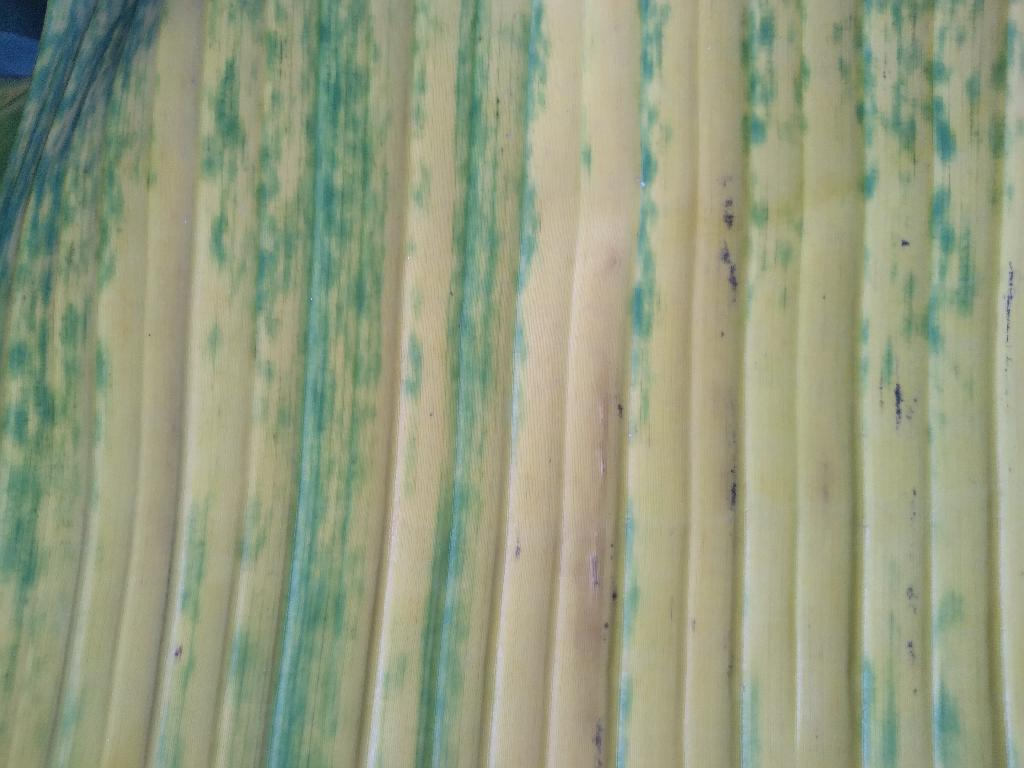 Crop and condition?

banana, fusarium wilt race 1
